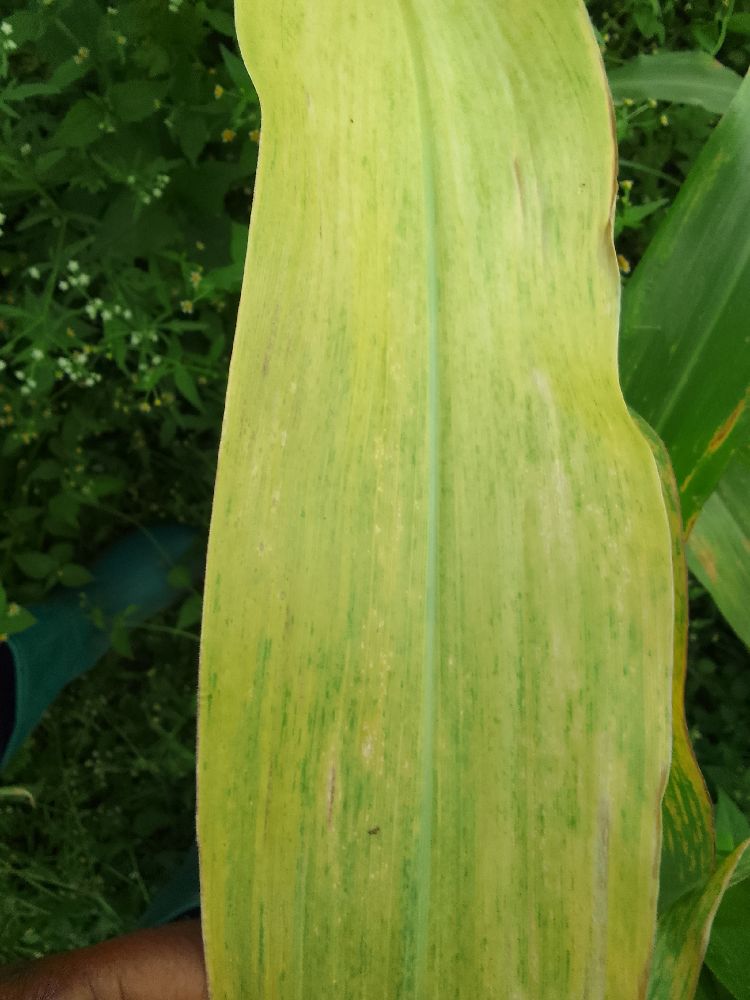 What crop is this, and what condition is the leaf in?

maize, maize lethal necrosis
